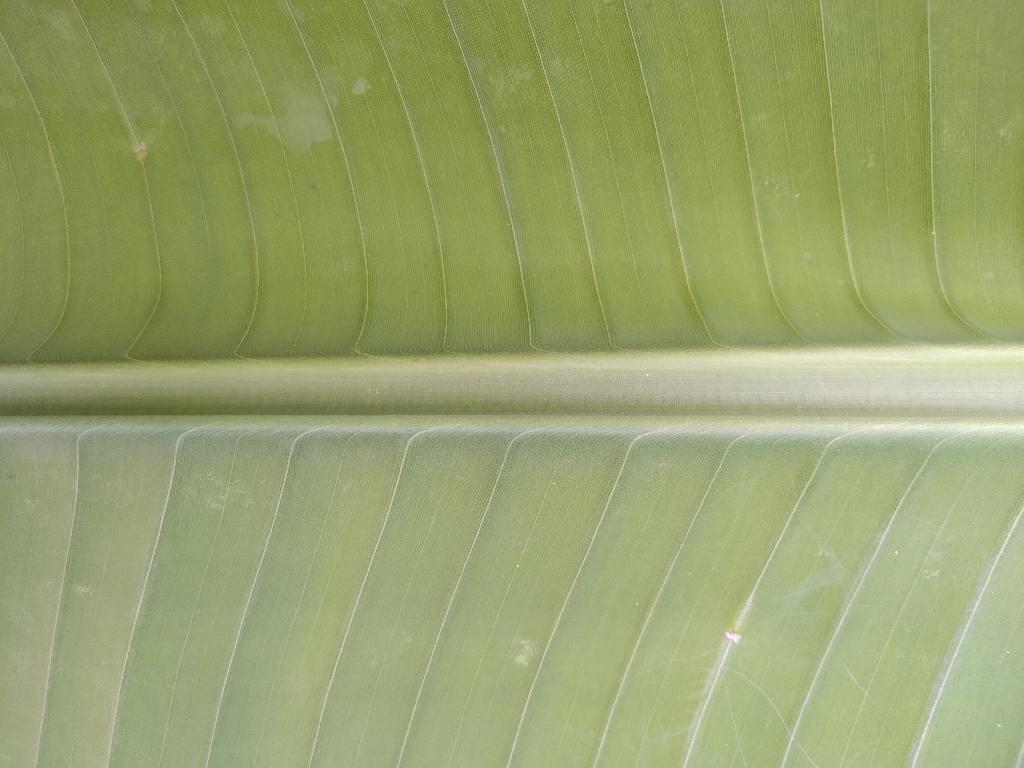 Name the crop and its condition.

banana, healthy
